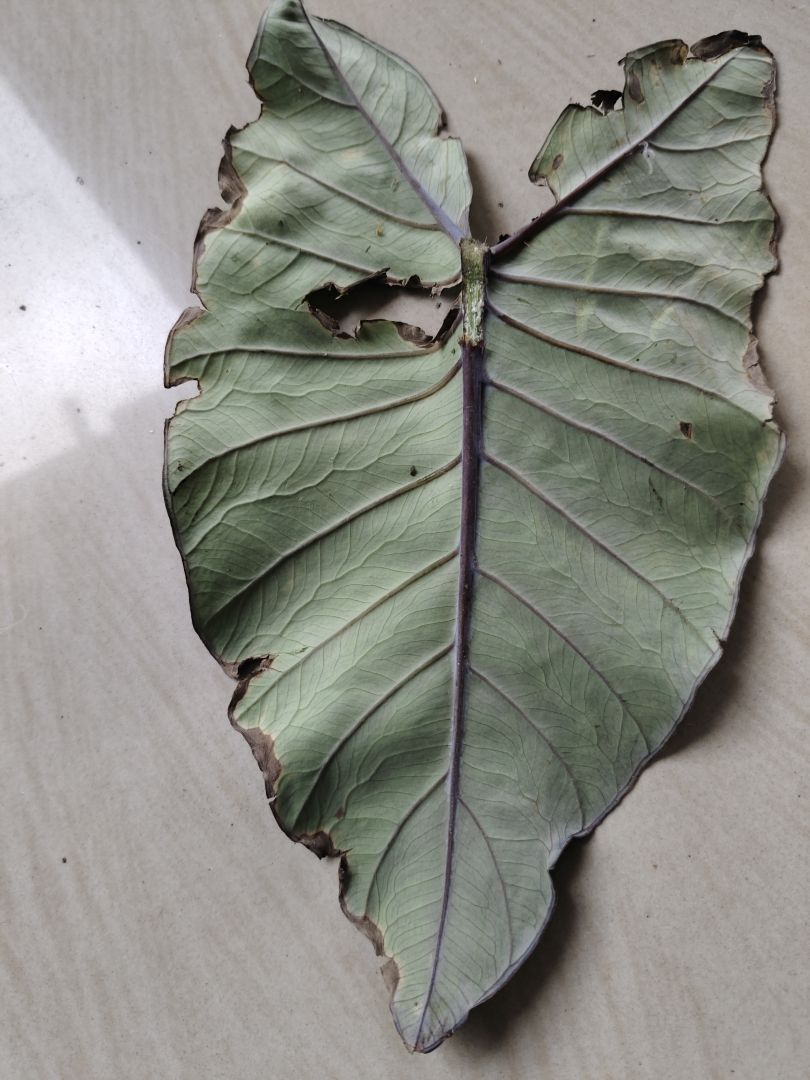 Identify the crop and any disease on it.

taro, leaf blight
